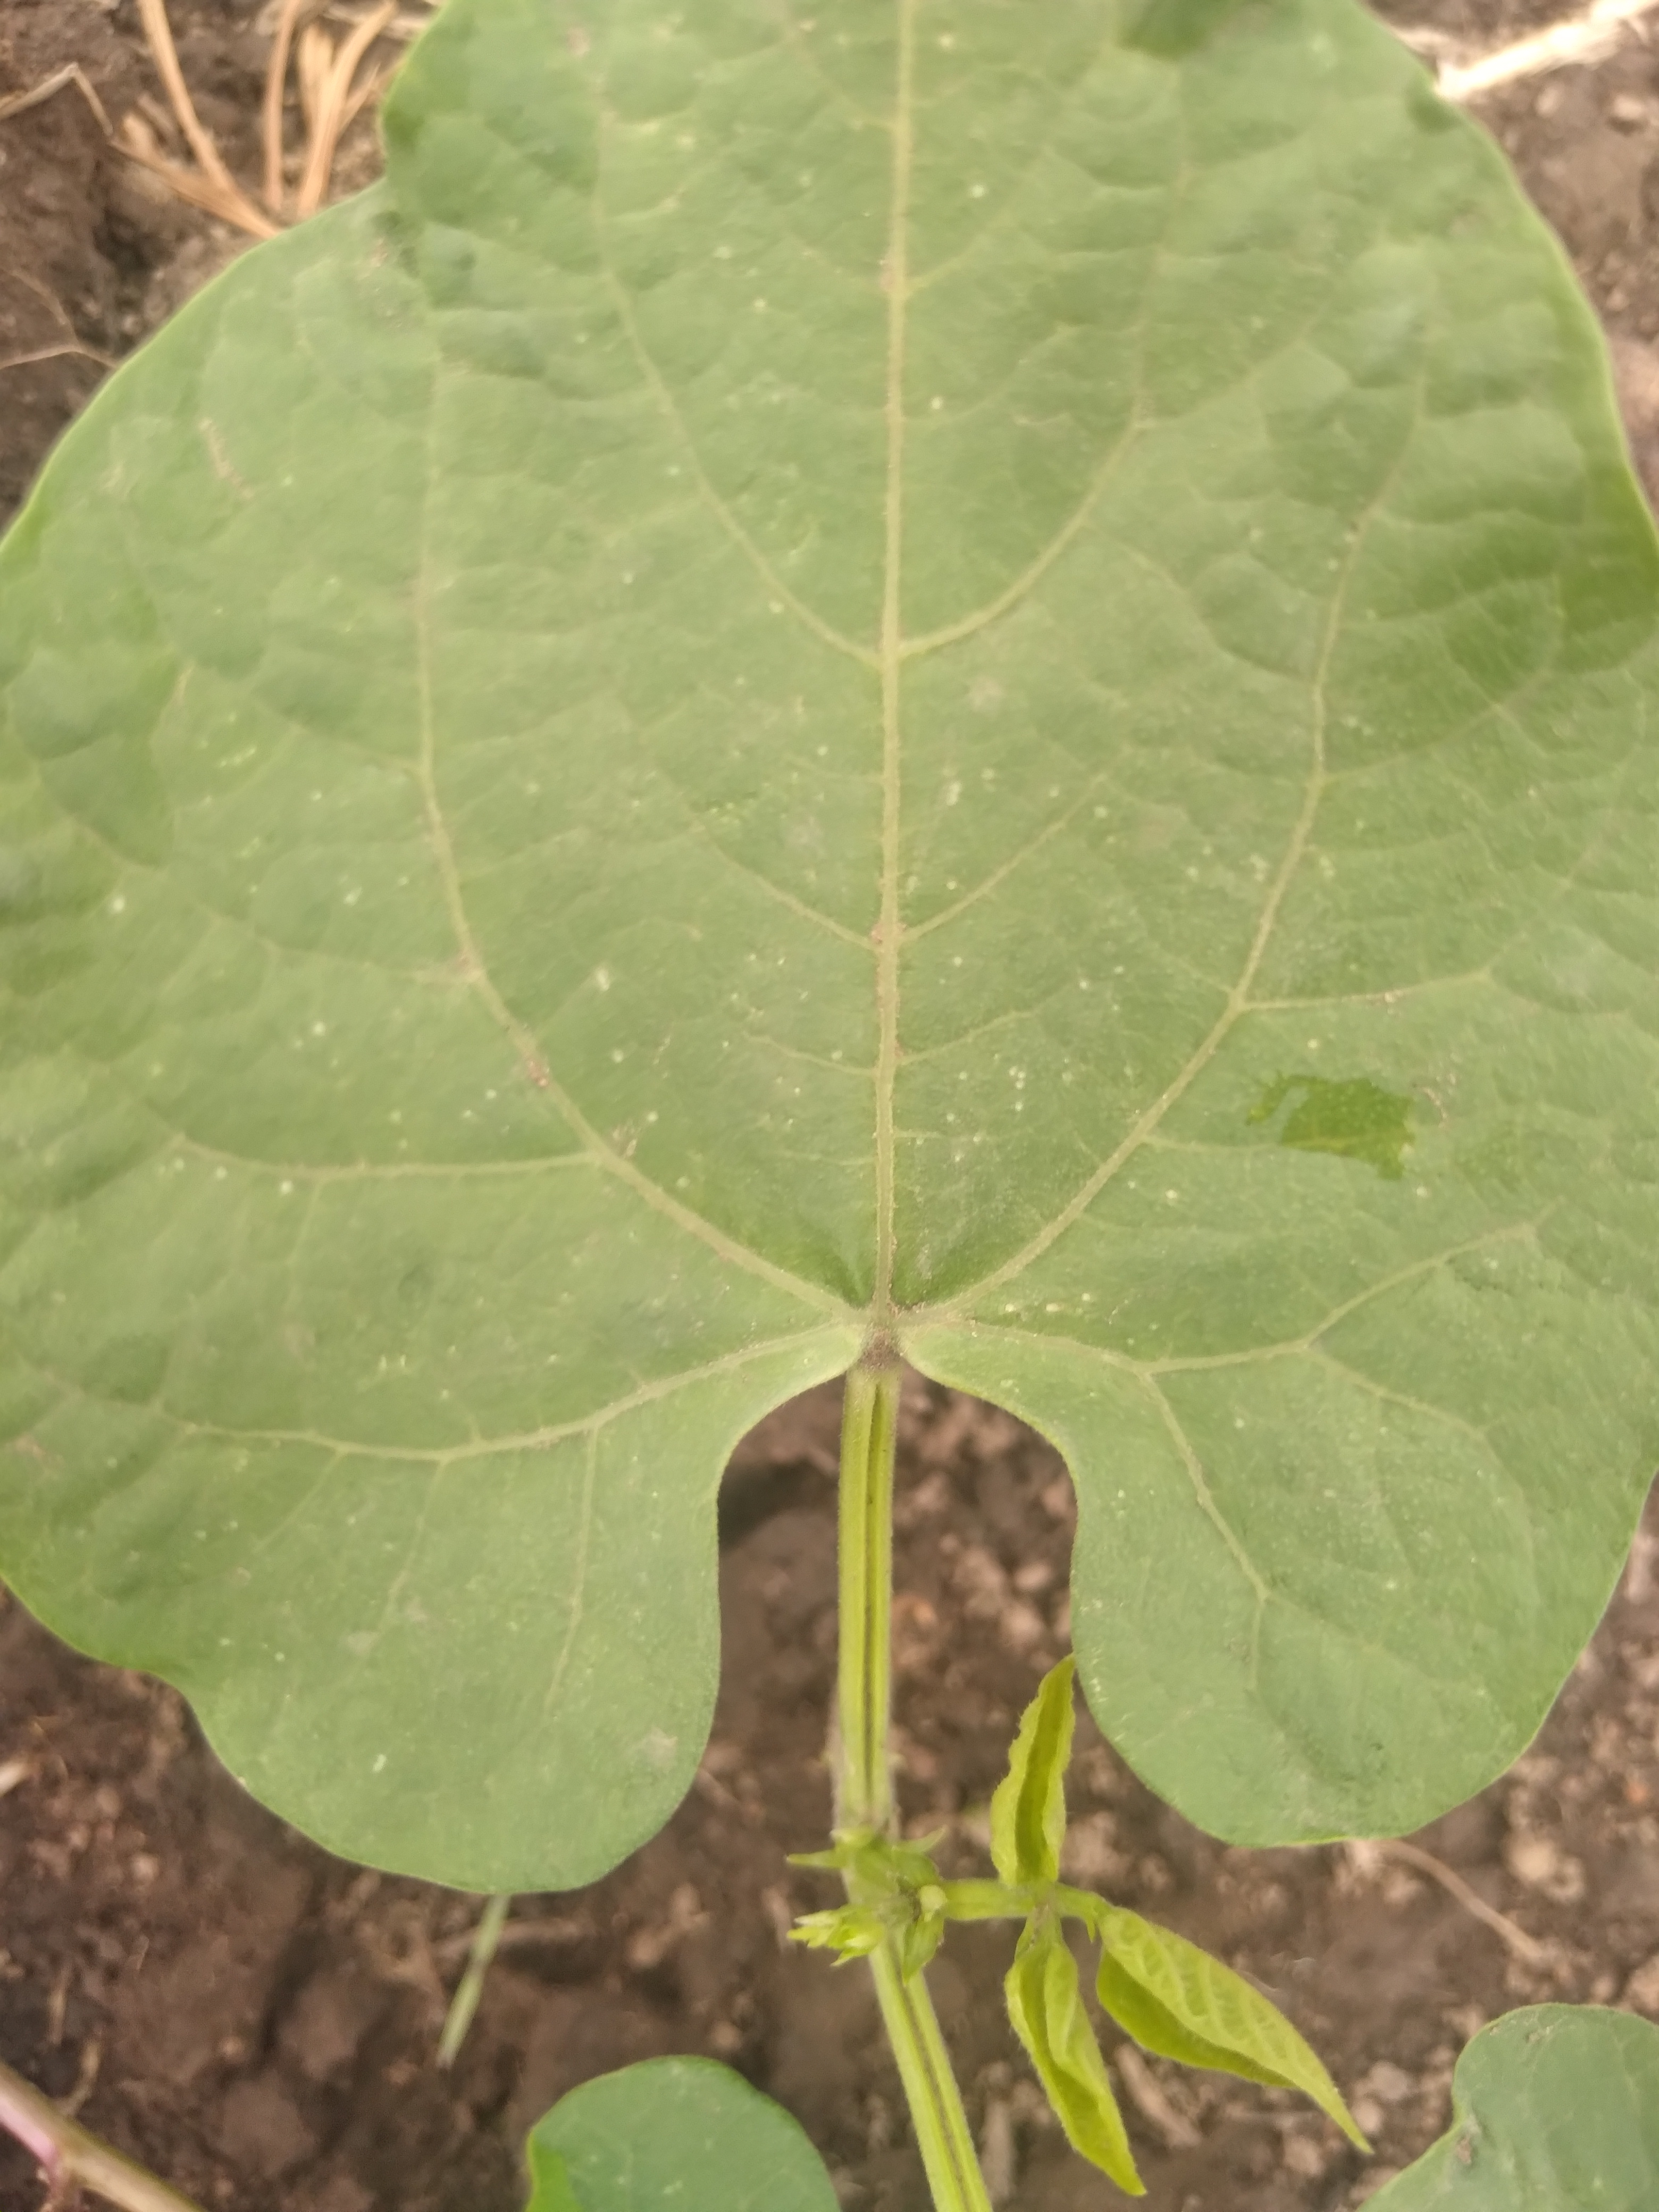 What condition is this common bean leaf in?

healthy
